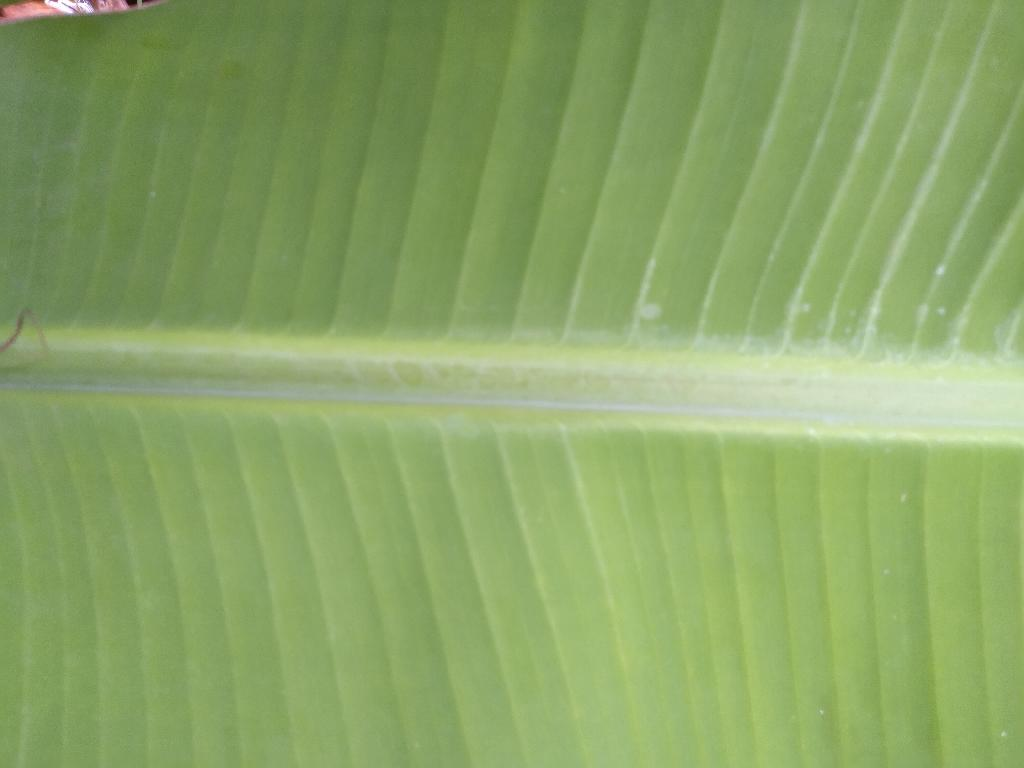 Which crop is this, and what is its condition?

banana, healthy
